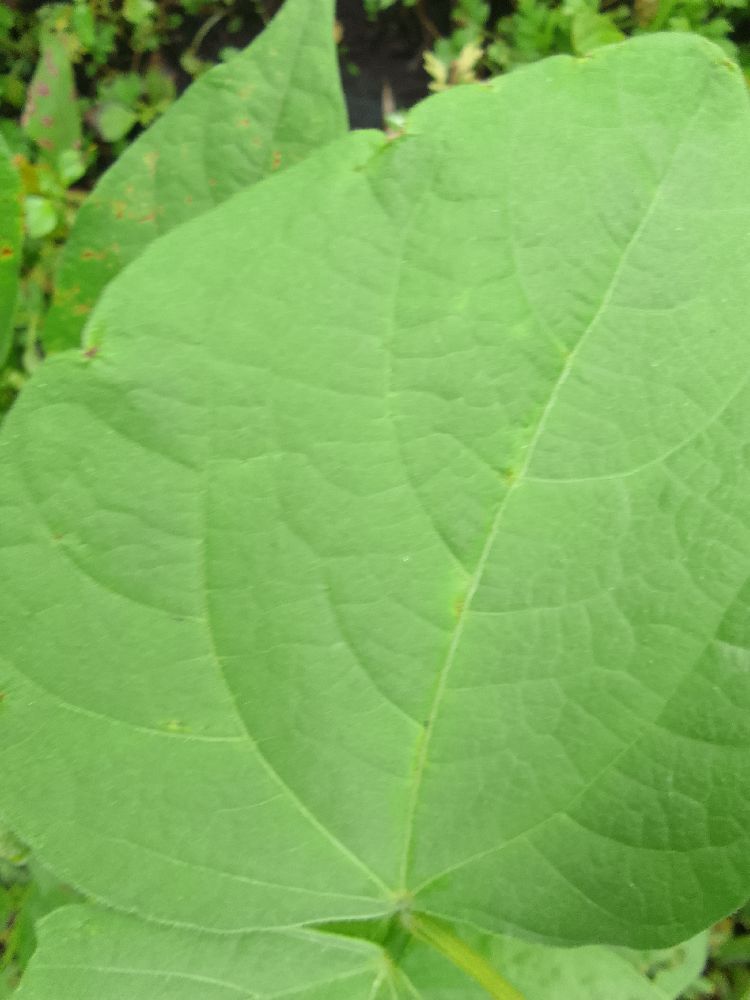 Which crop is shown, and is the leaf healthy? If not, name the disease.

common bean, healthy
